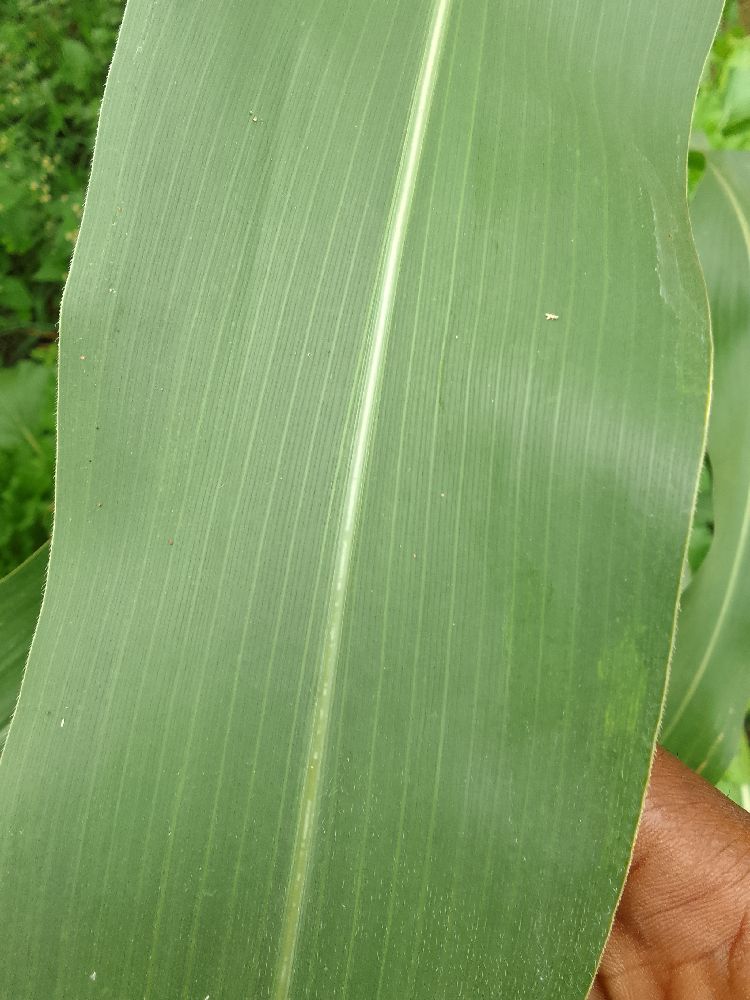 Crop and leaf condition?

maize, healthy
